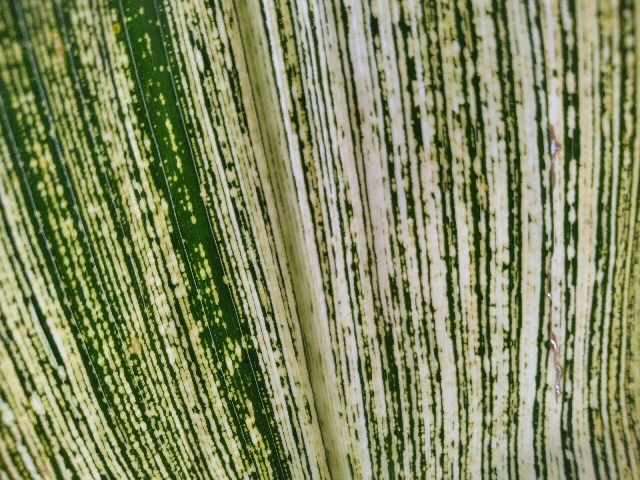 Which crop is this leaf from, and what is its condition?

maize, maize streak virus
